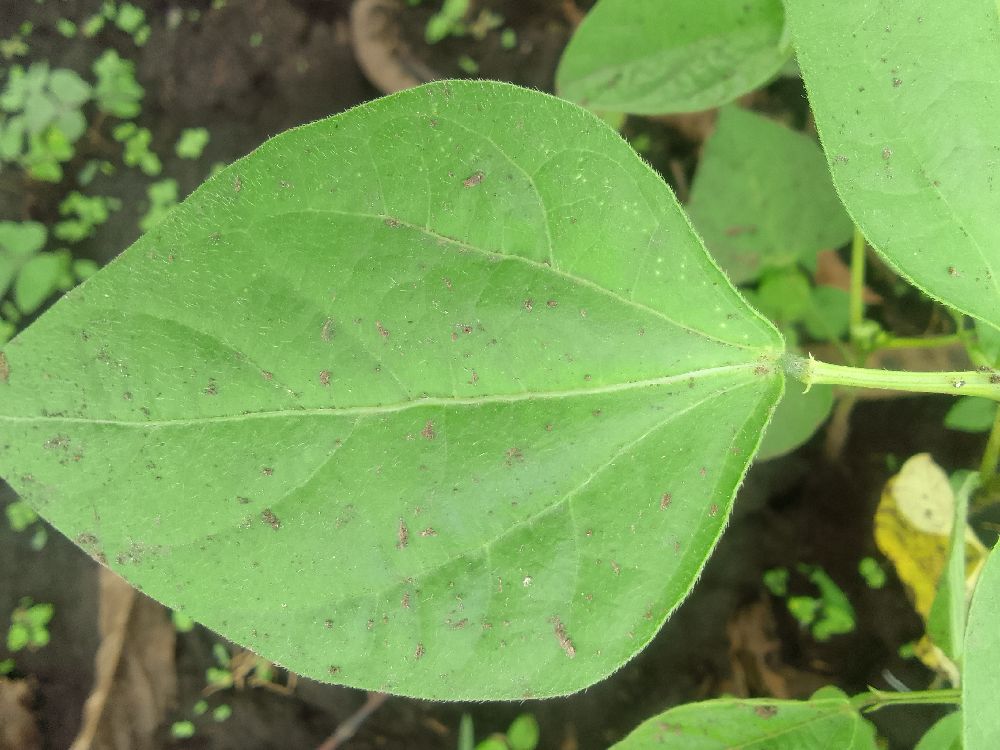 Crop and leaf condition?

common bean, healthy
